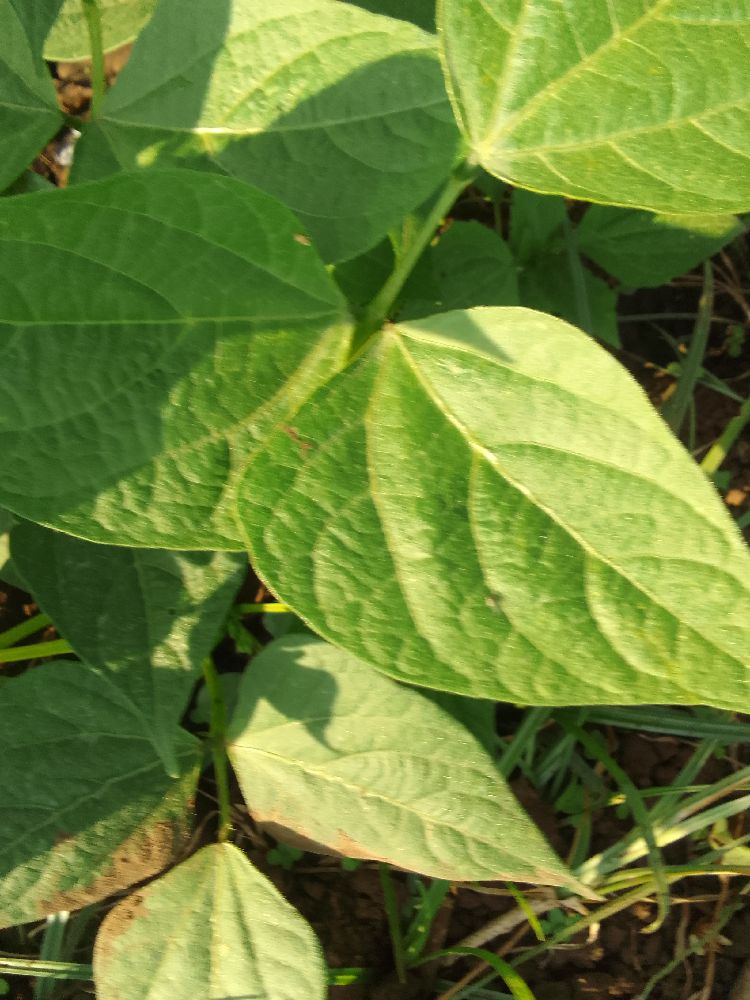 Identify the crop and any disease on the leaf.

common bean, healthy
